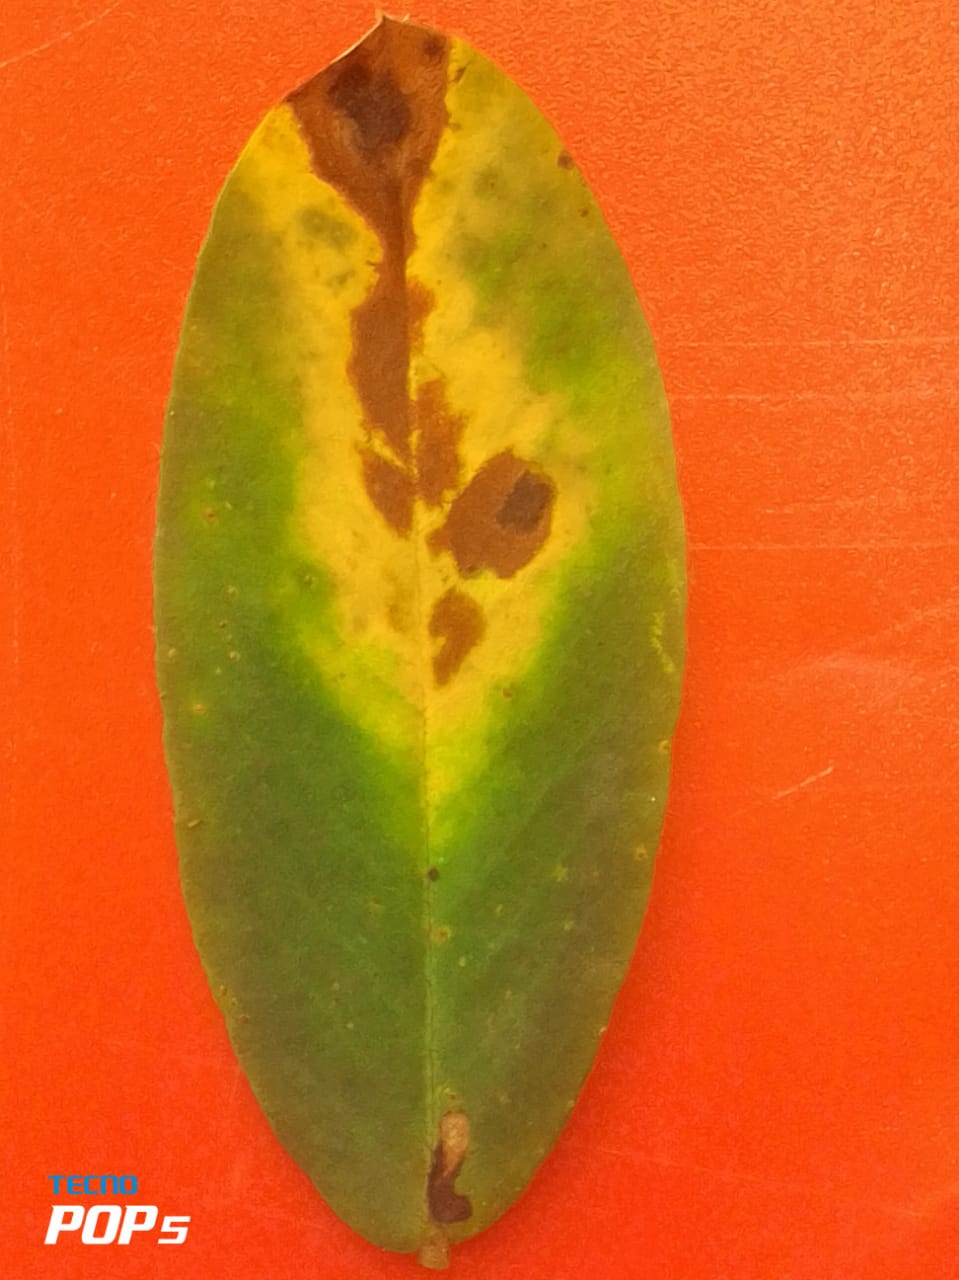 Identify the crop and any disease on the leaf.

peanut, phoma arachidicola
